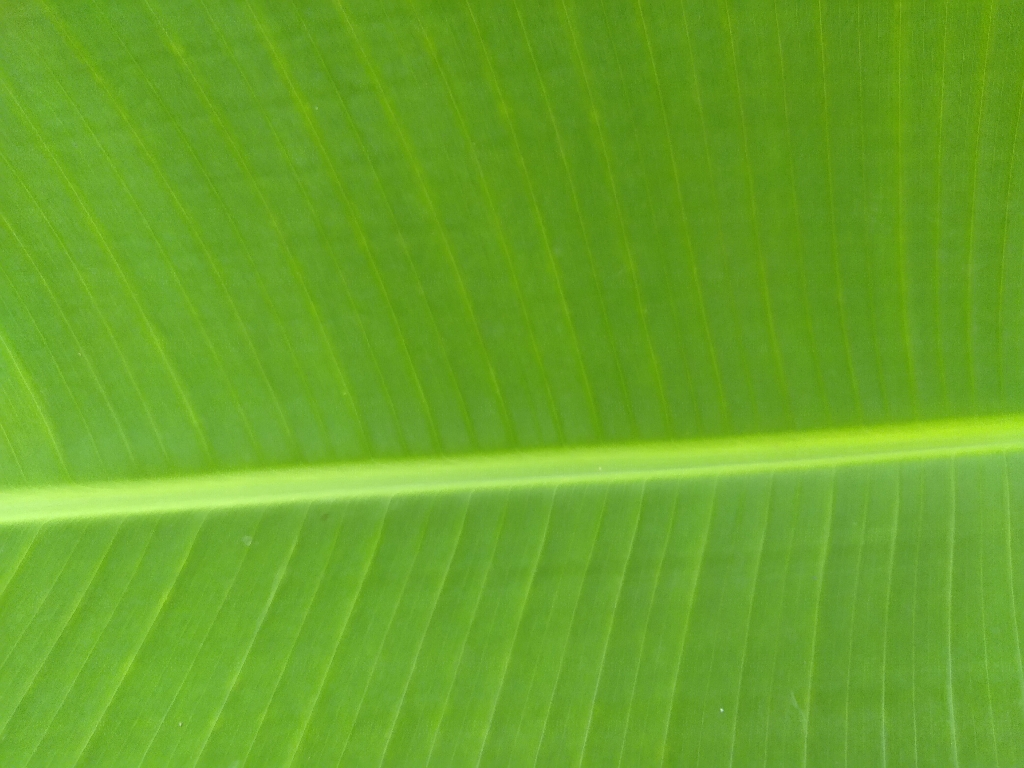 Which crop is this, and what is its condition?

banana, healthy
